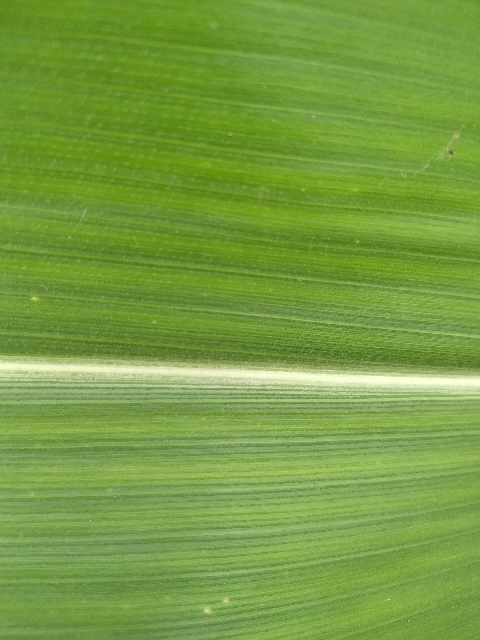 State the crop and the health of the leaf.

maize, healthy
